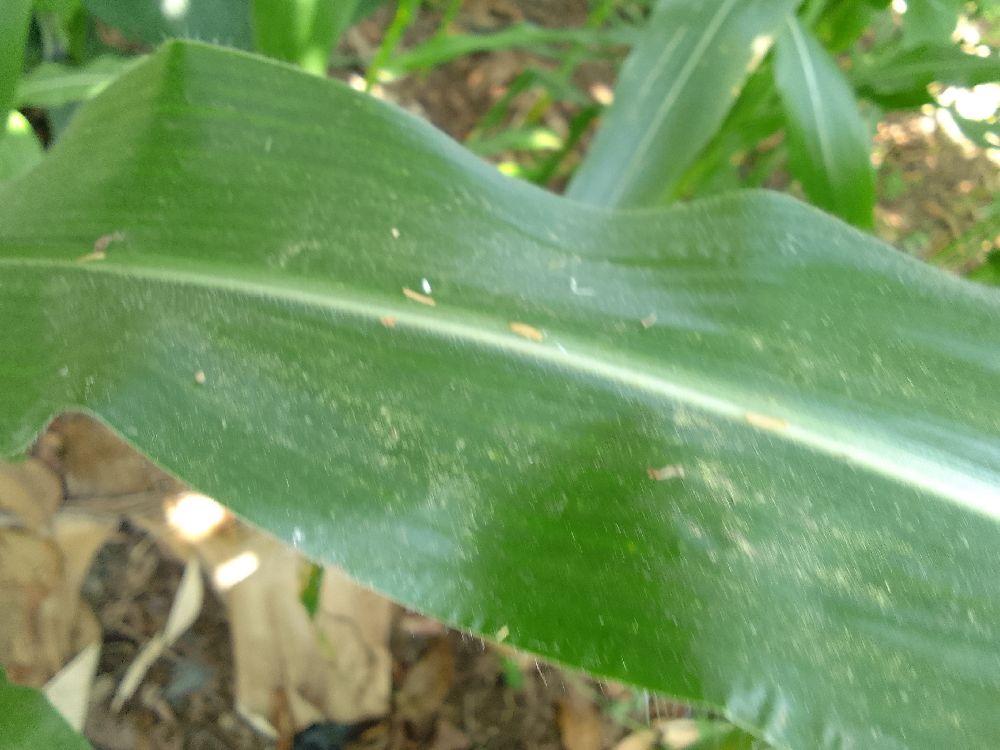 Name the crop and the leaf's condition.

maize, healthy
